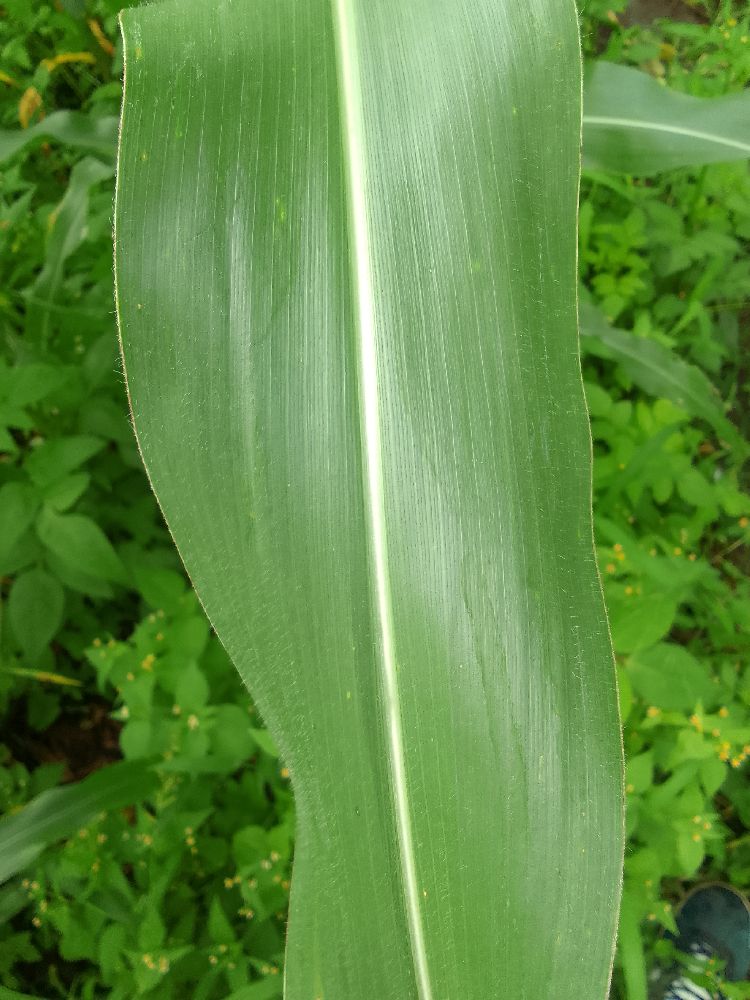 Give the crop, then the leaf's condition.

maize, healthy
